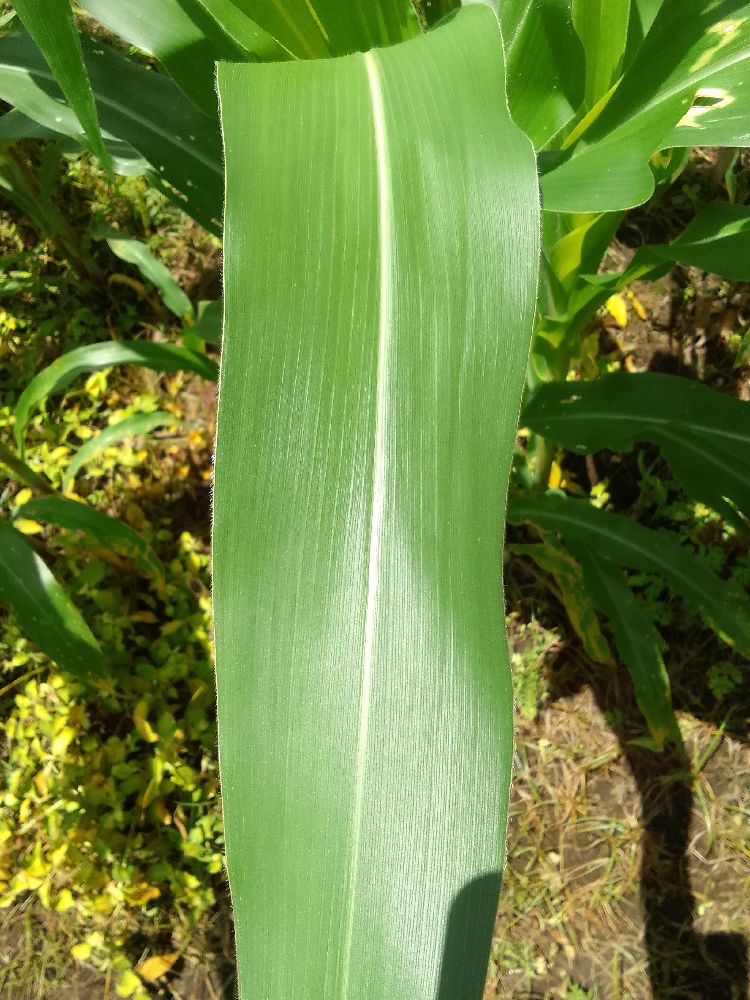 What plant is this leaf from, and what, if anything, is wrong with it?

maize, healthy
